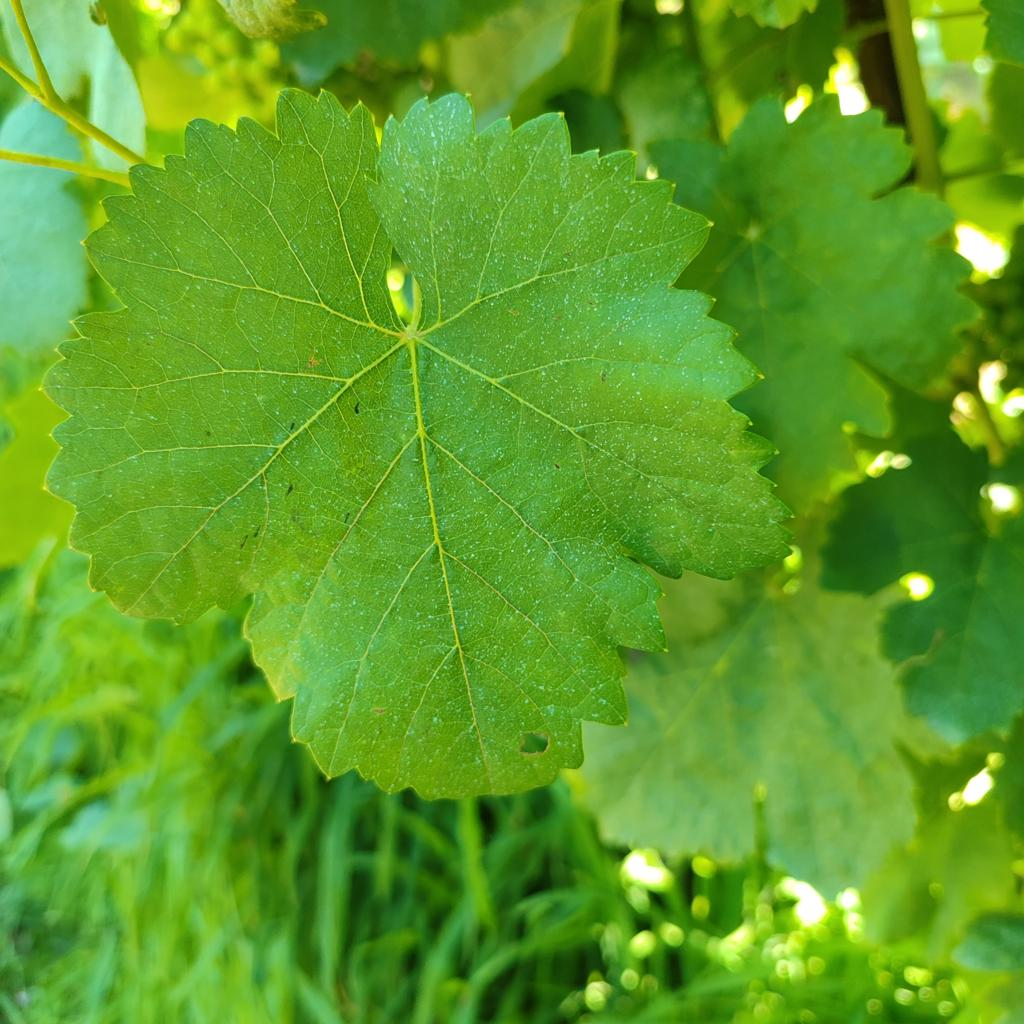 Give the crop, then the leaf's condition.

grapevine, healthy
